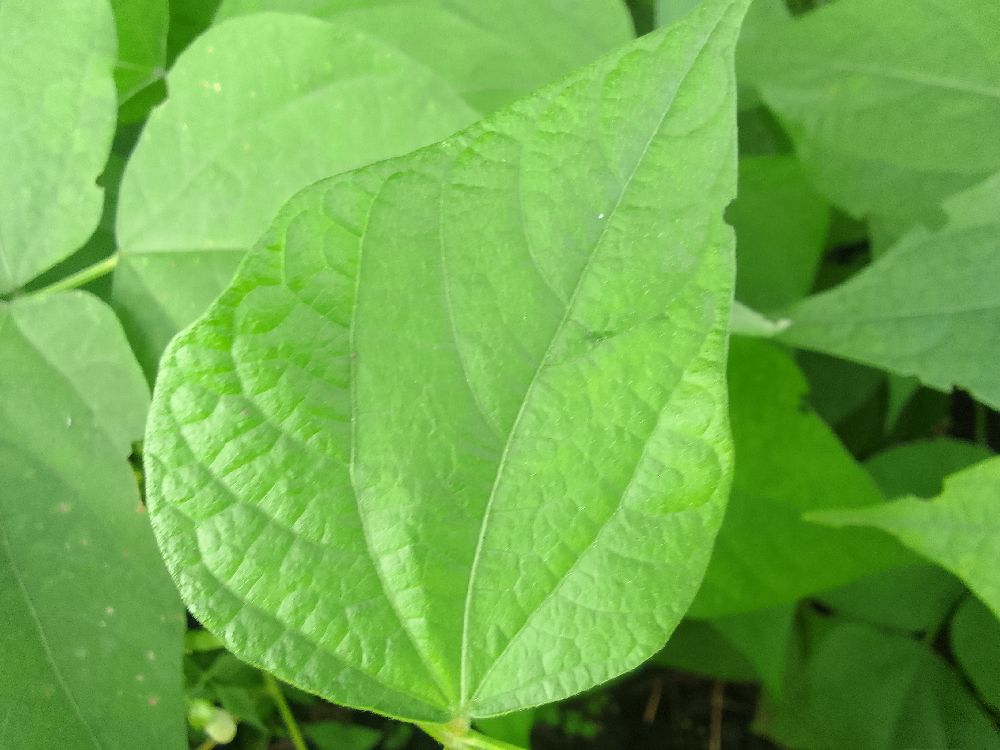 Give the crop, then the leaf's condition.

common bean, healthy
